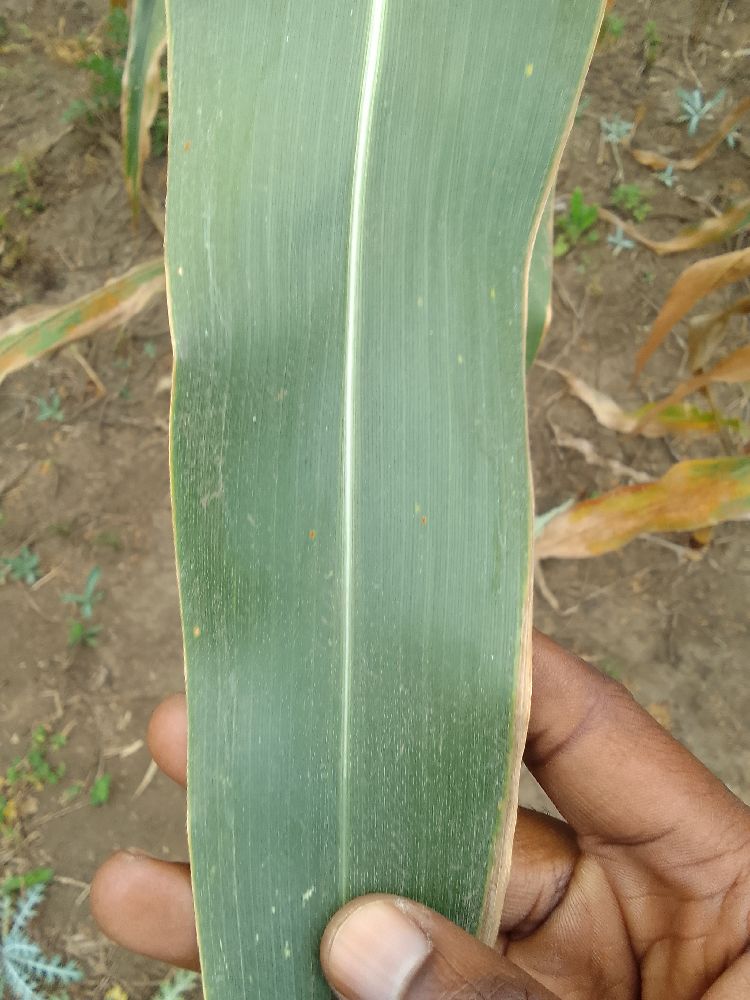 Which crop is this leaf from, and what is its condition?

maize, healthy
